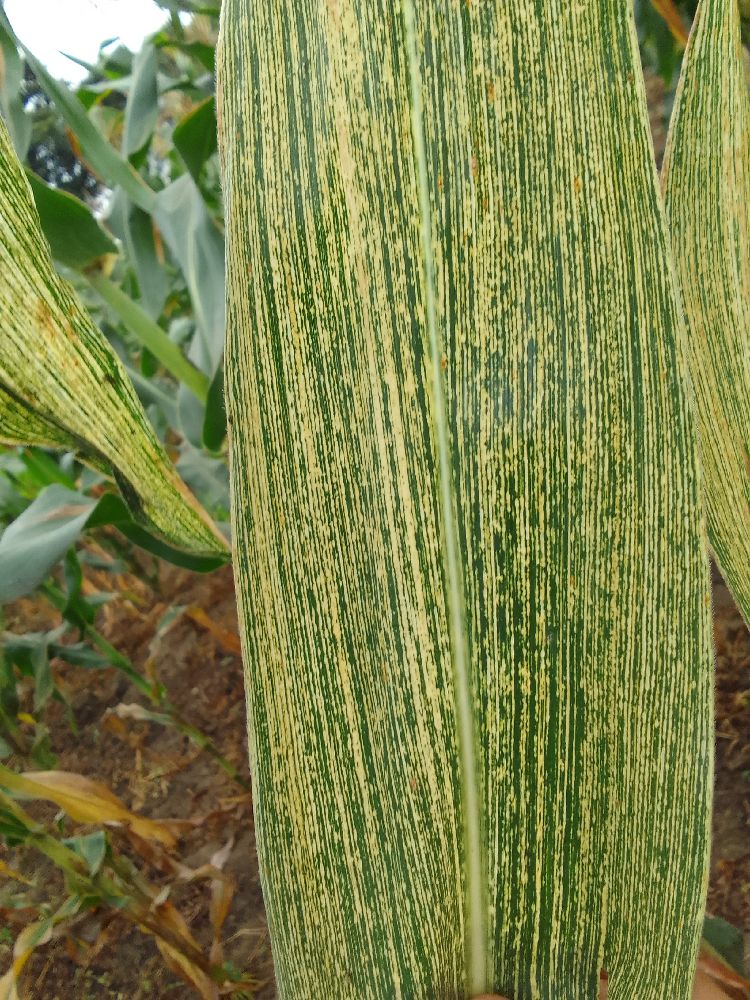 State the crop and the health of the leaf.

maize, maize streak virus
